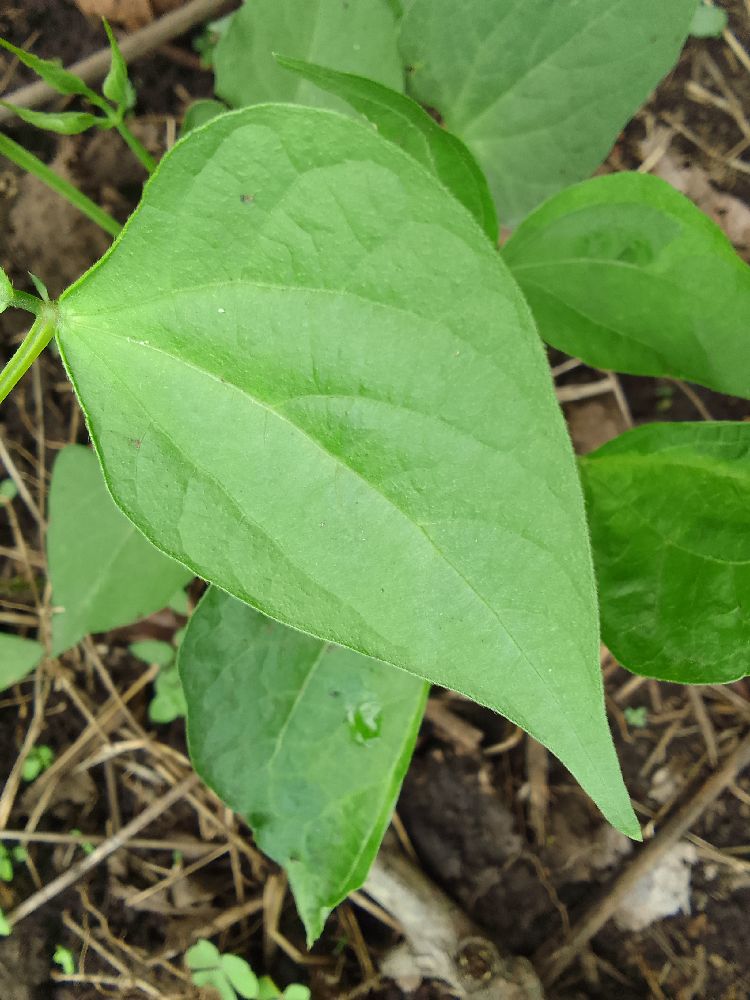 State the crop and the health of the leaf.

common bean, healthy
